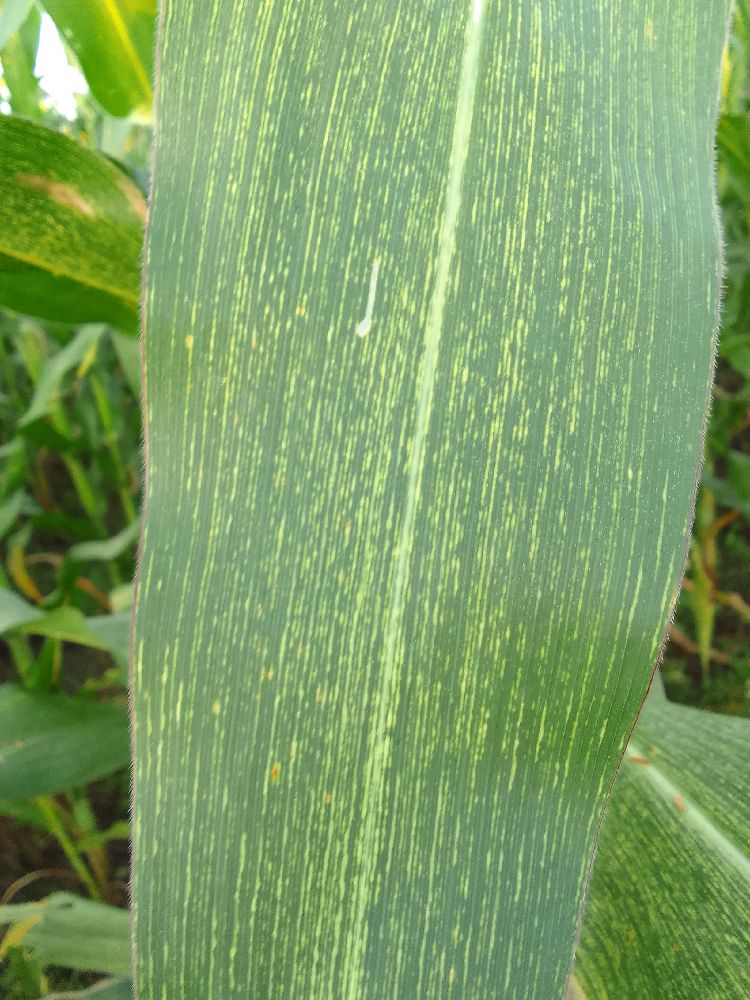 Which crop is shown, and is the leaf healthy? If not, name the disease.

maize, maize streak virus
